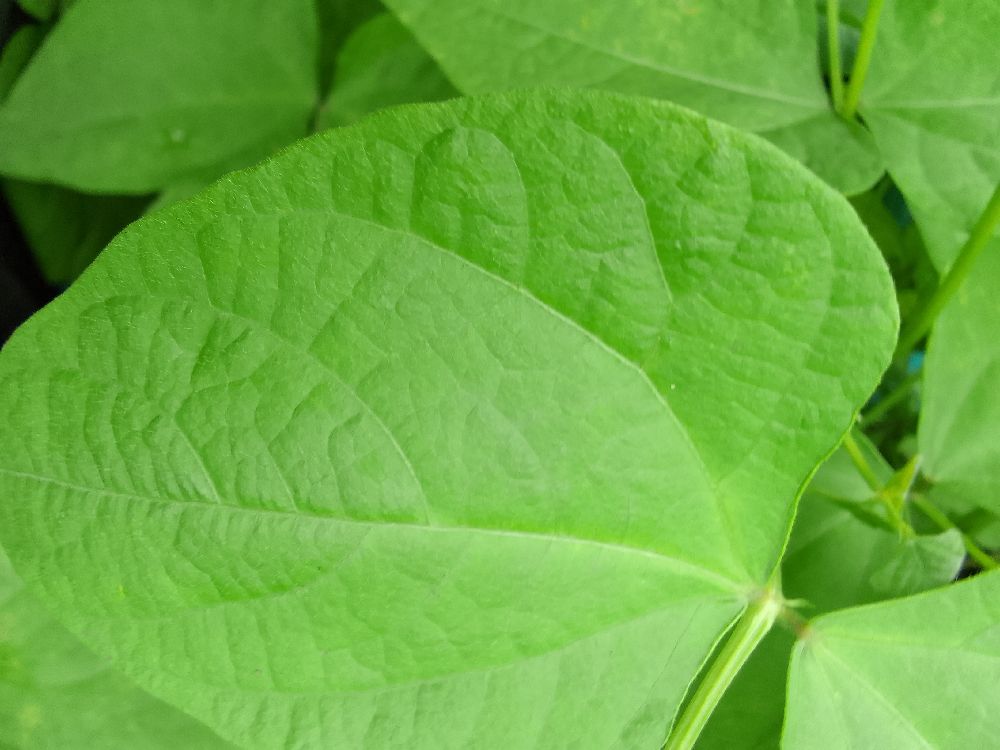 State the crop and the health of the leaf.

common bean, healthy
